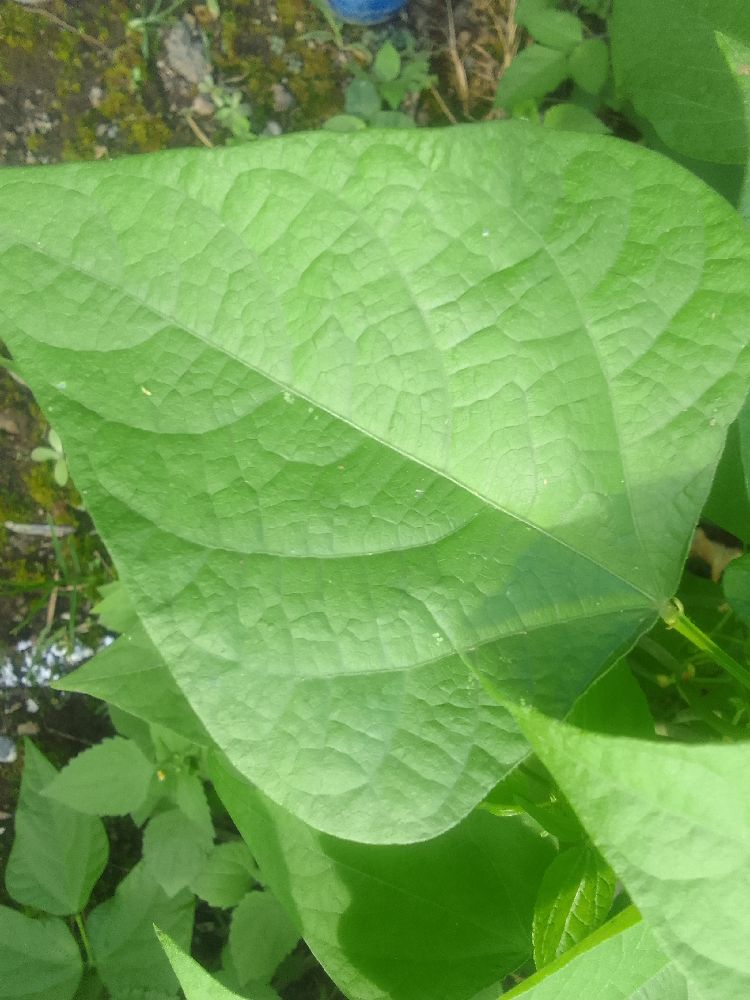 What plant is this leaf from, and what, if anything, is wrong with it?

common bean, healthy
